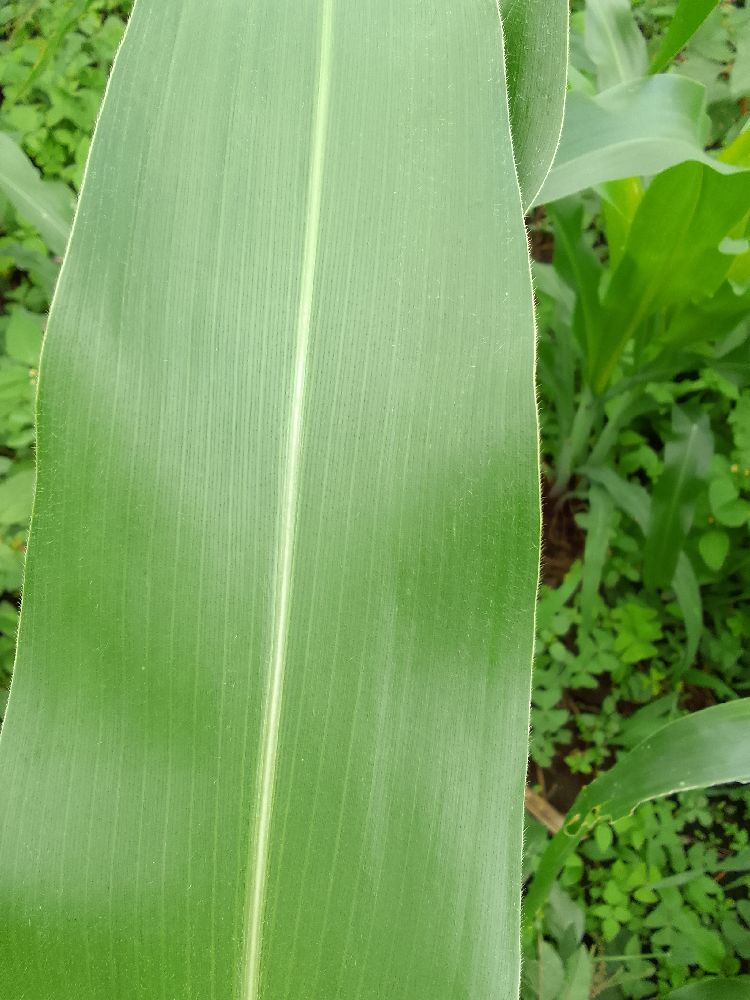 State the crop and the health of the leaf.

maize, healthy
